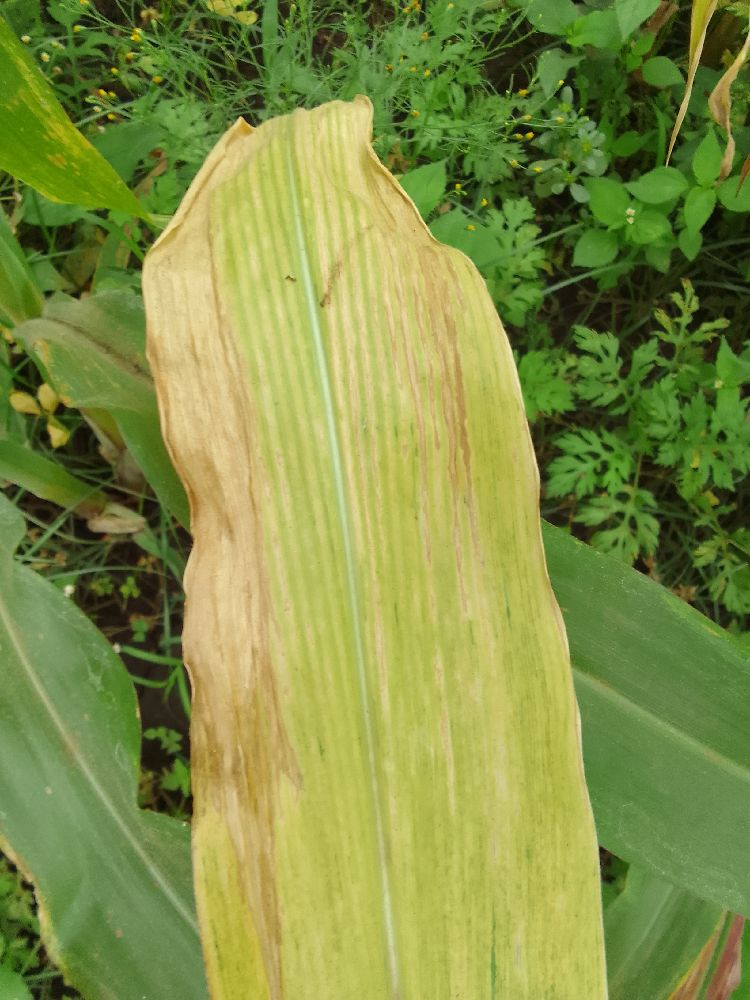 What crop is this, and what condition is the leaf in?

maize, maize lethal necrosis
